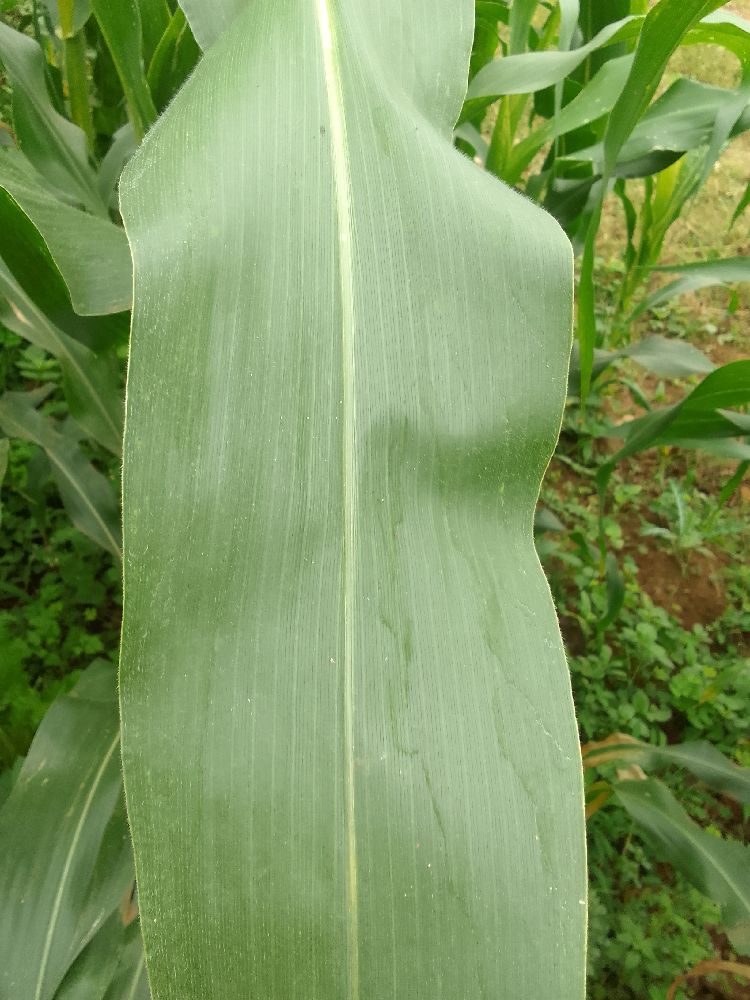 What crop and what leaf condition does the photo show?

maize, healthy
